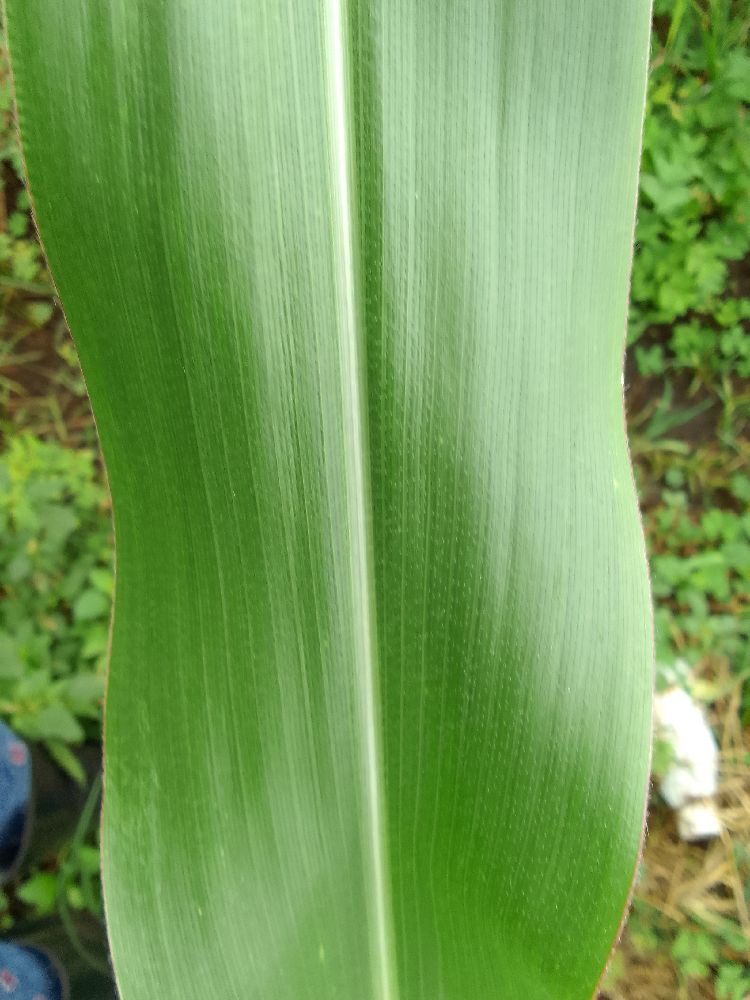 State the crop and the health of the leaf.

maize, healthy
